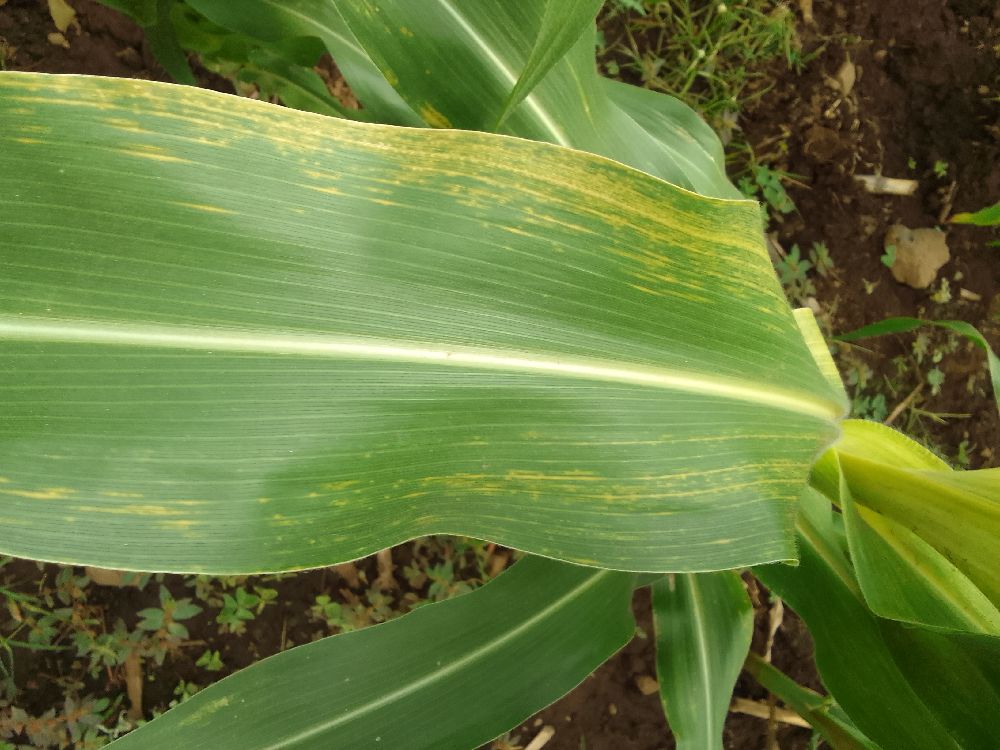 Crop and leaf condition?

maize, maize lethal necrosis
